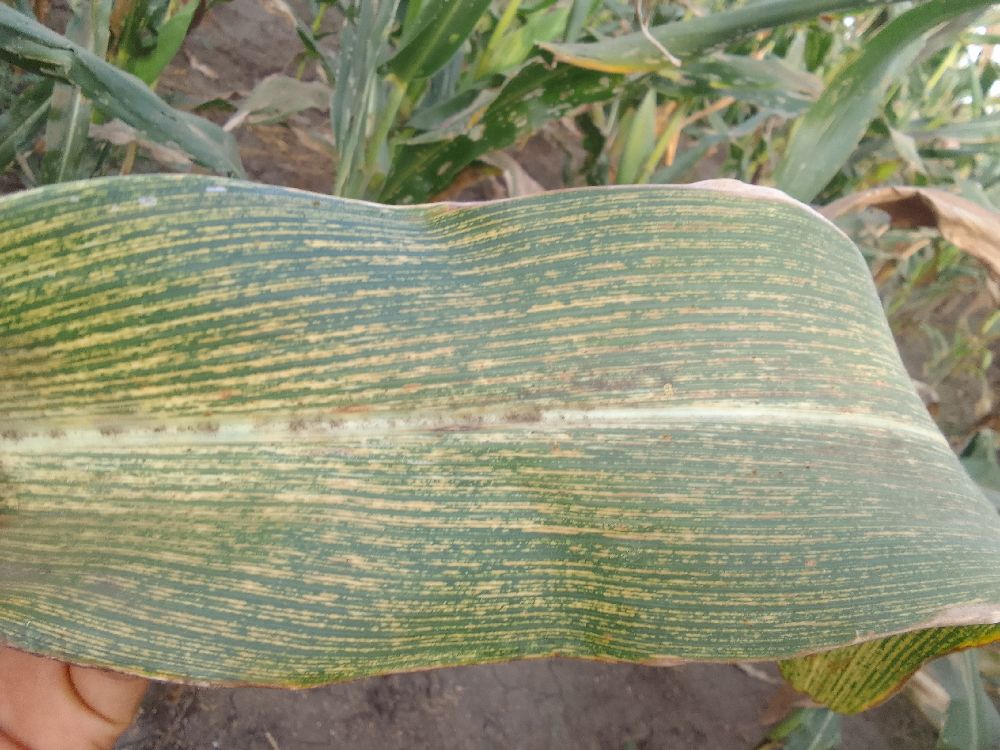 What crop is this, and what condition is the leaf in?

maize, maize streak virus
